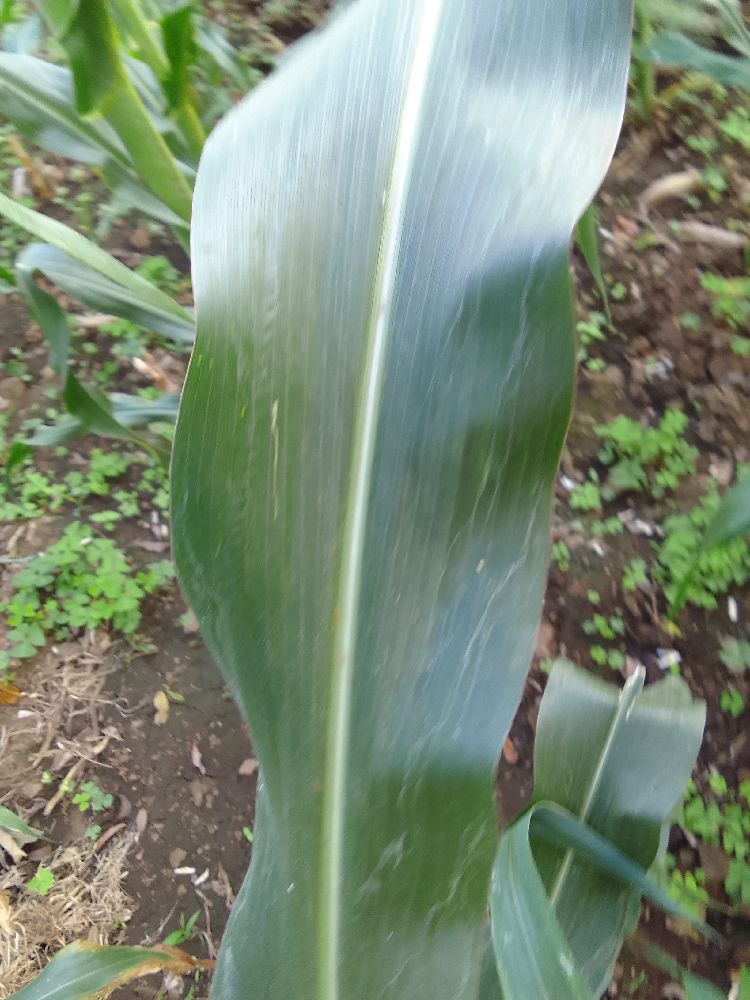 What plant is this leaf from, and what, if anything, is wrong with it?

maize, healthy
